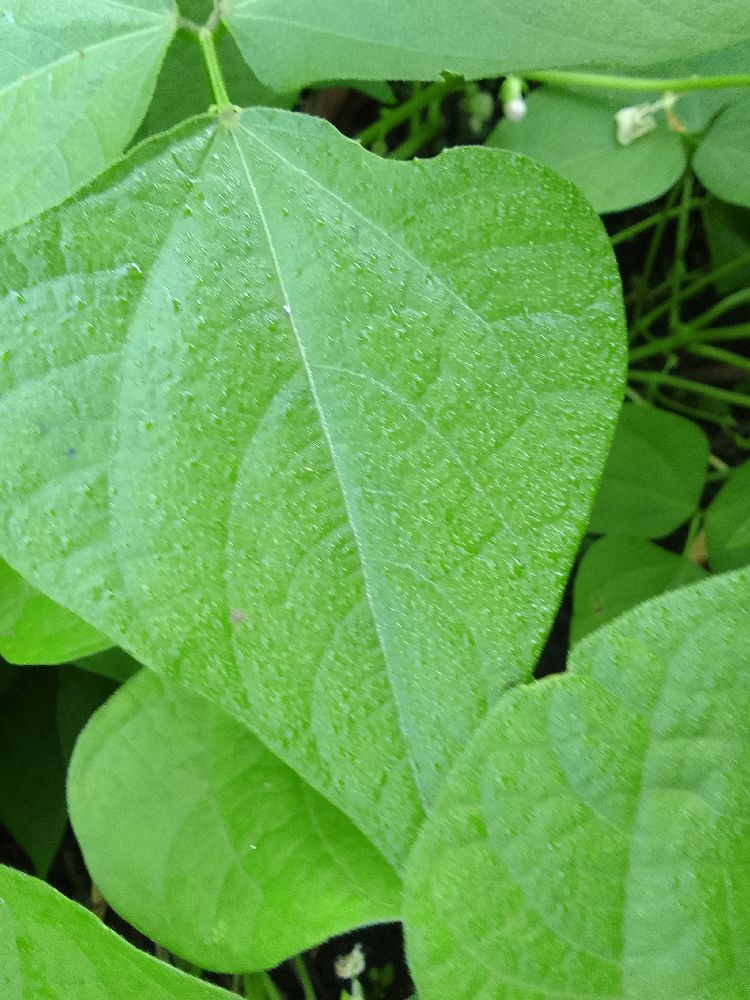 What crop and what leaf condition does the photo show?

common bean, healthy
